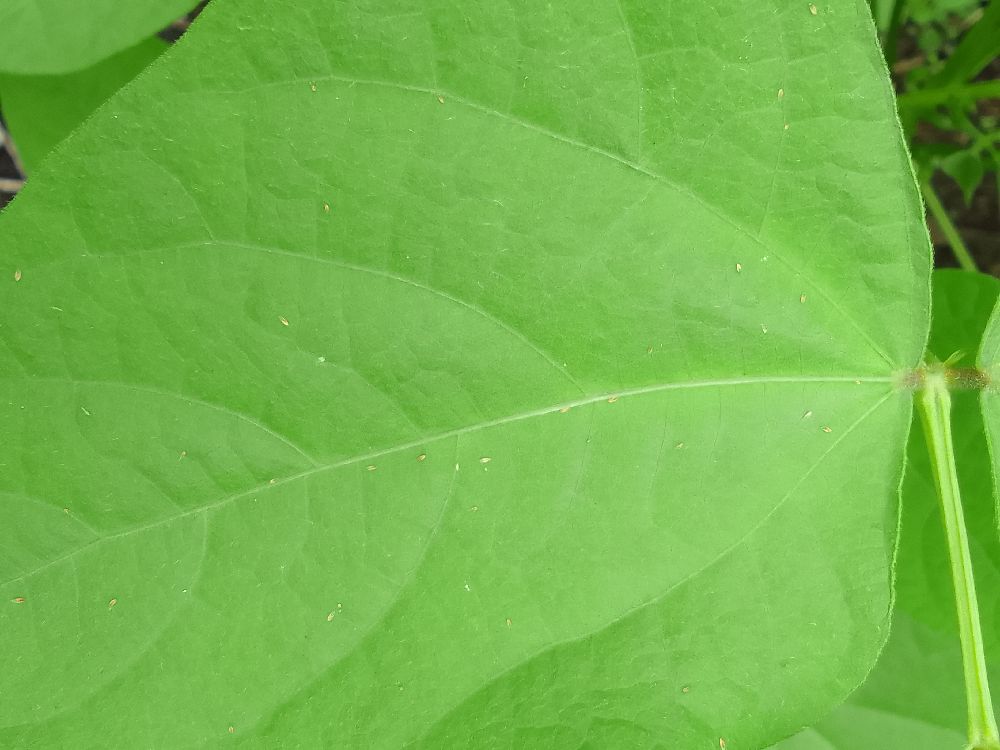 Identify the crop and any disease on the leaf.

common bean, healthy
